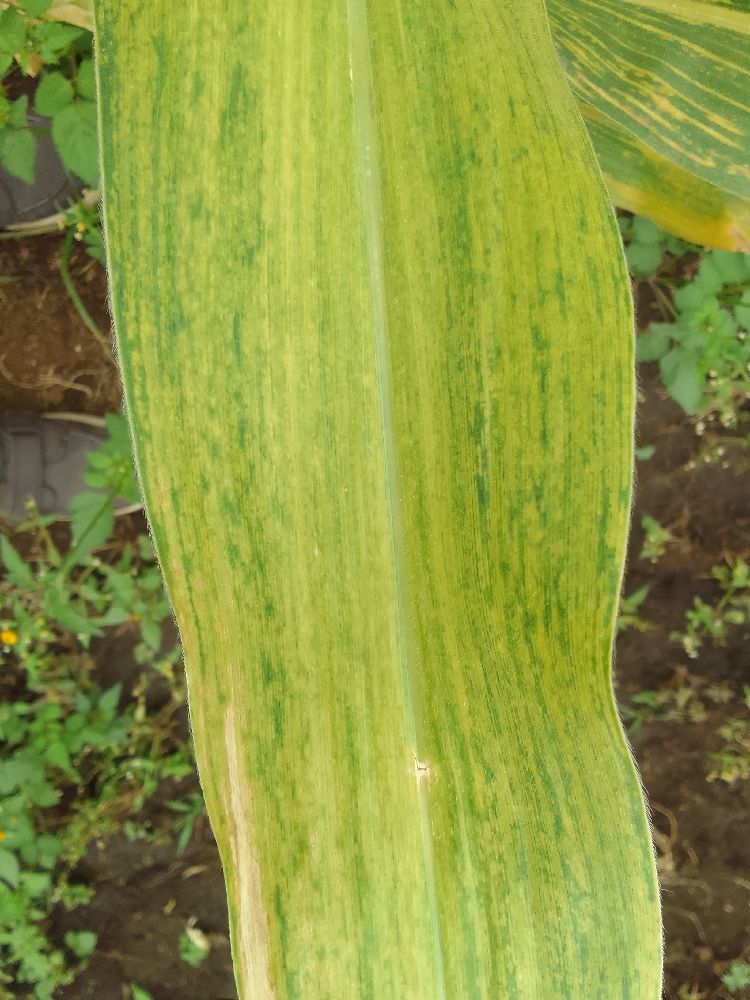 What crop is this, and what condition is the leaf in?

maize, maize lethal necrosis
